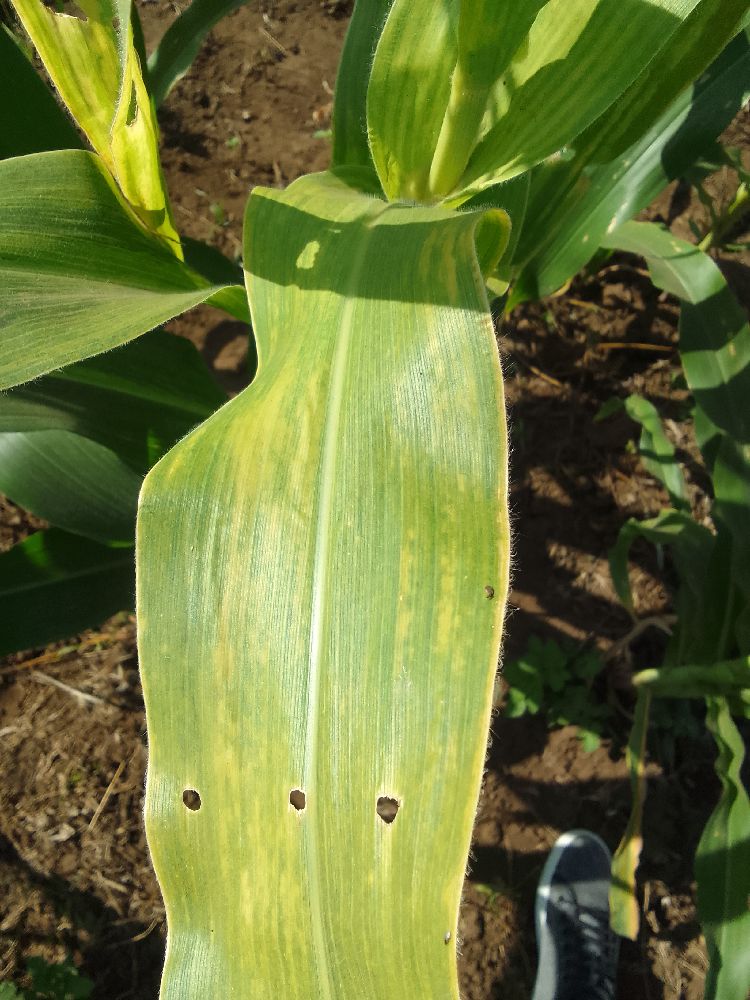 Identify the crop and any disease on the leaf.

maize, maize lethal necrosis
